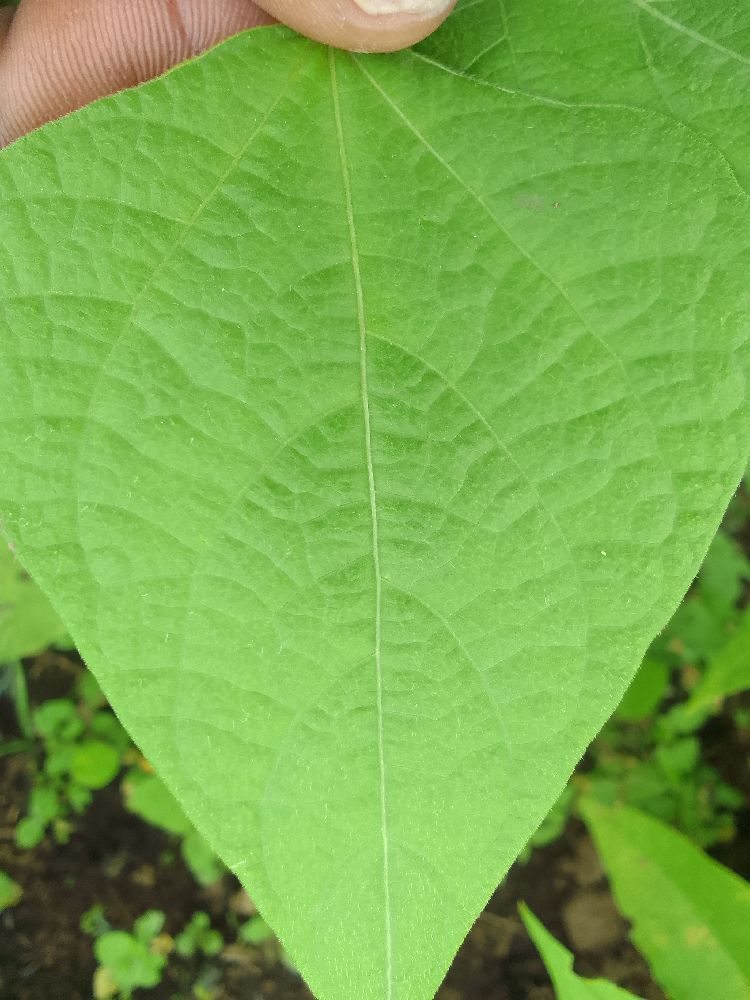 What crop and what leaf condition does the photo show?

common bean, healthy
